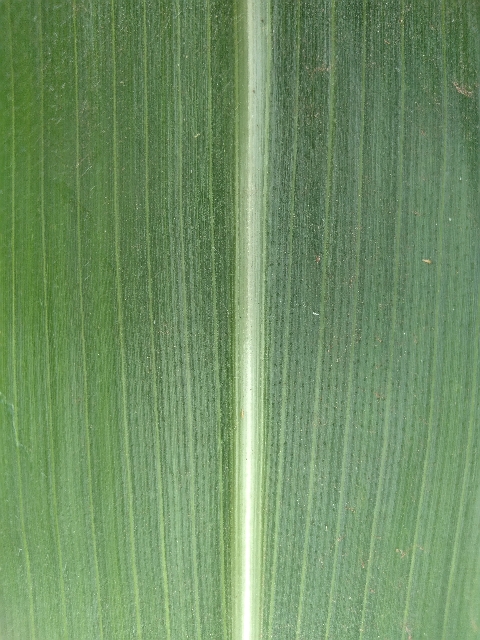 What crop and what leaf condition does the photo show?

maize, healthy
